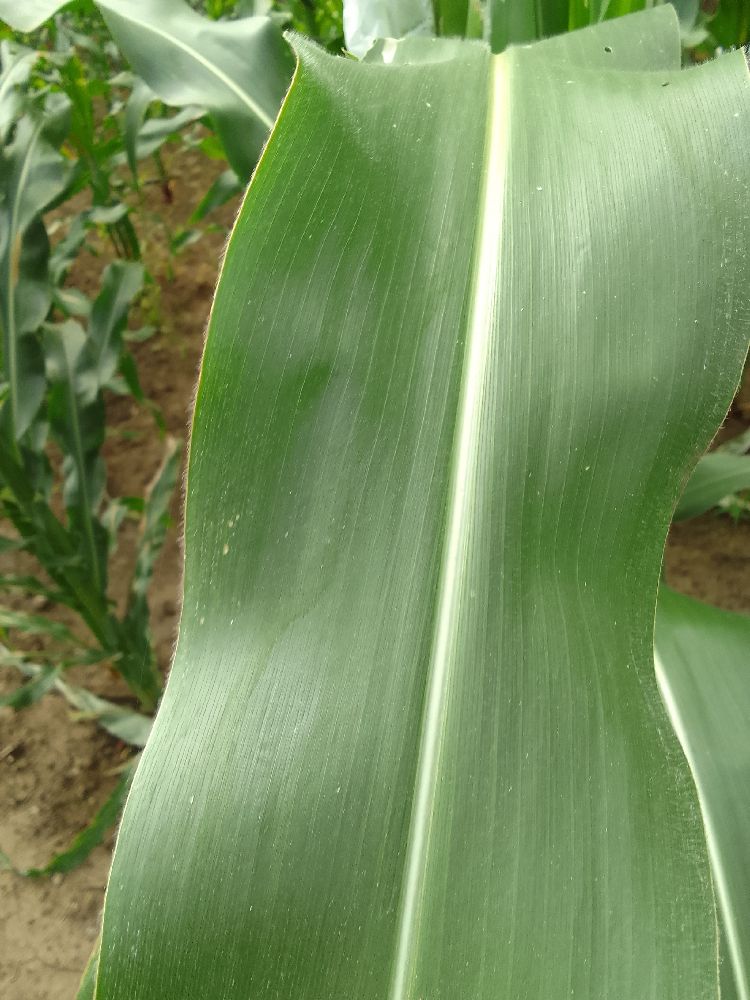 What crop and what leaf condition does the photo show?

maize, healthy
